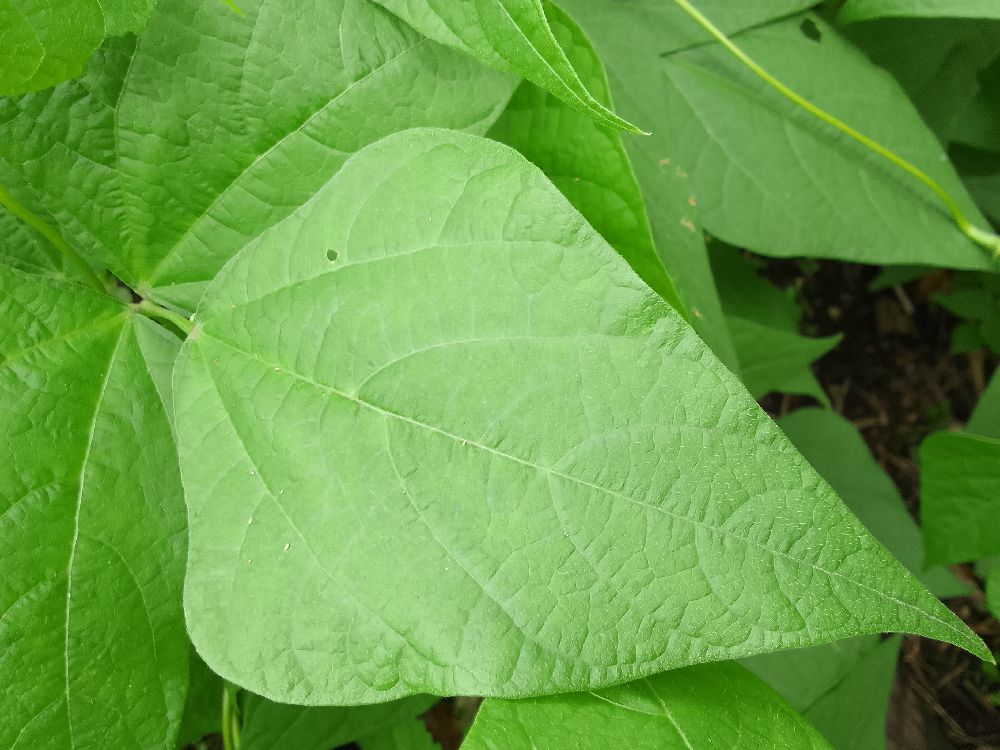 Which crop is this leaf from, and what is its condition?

common bean, healthy
